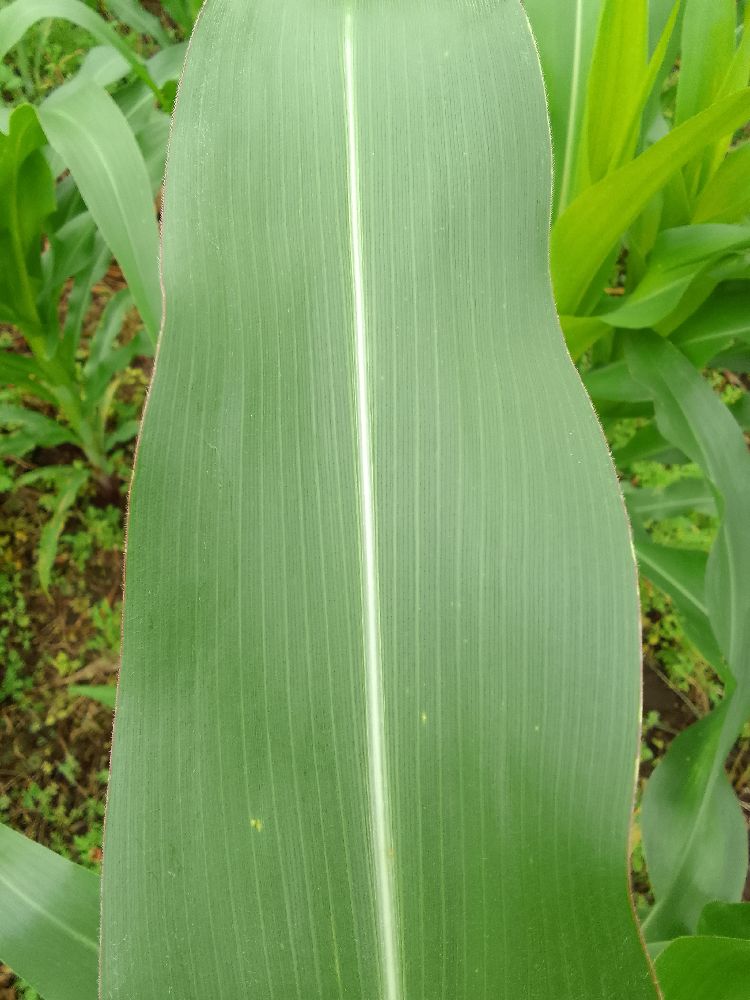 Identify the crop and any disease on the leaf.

maize, healthy
